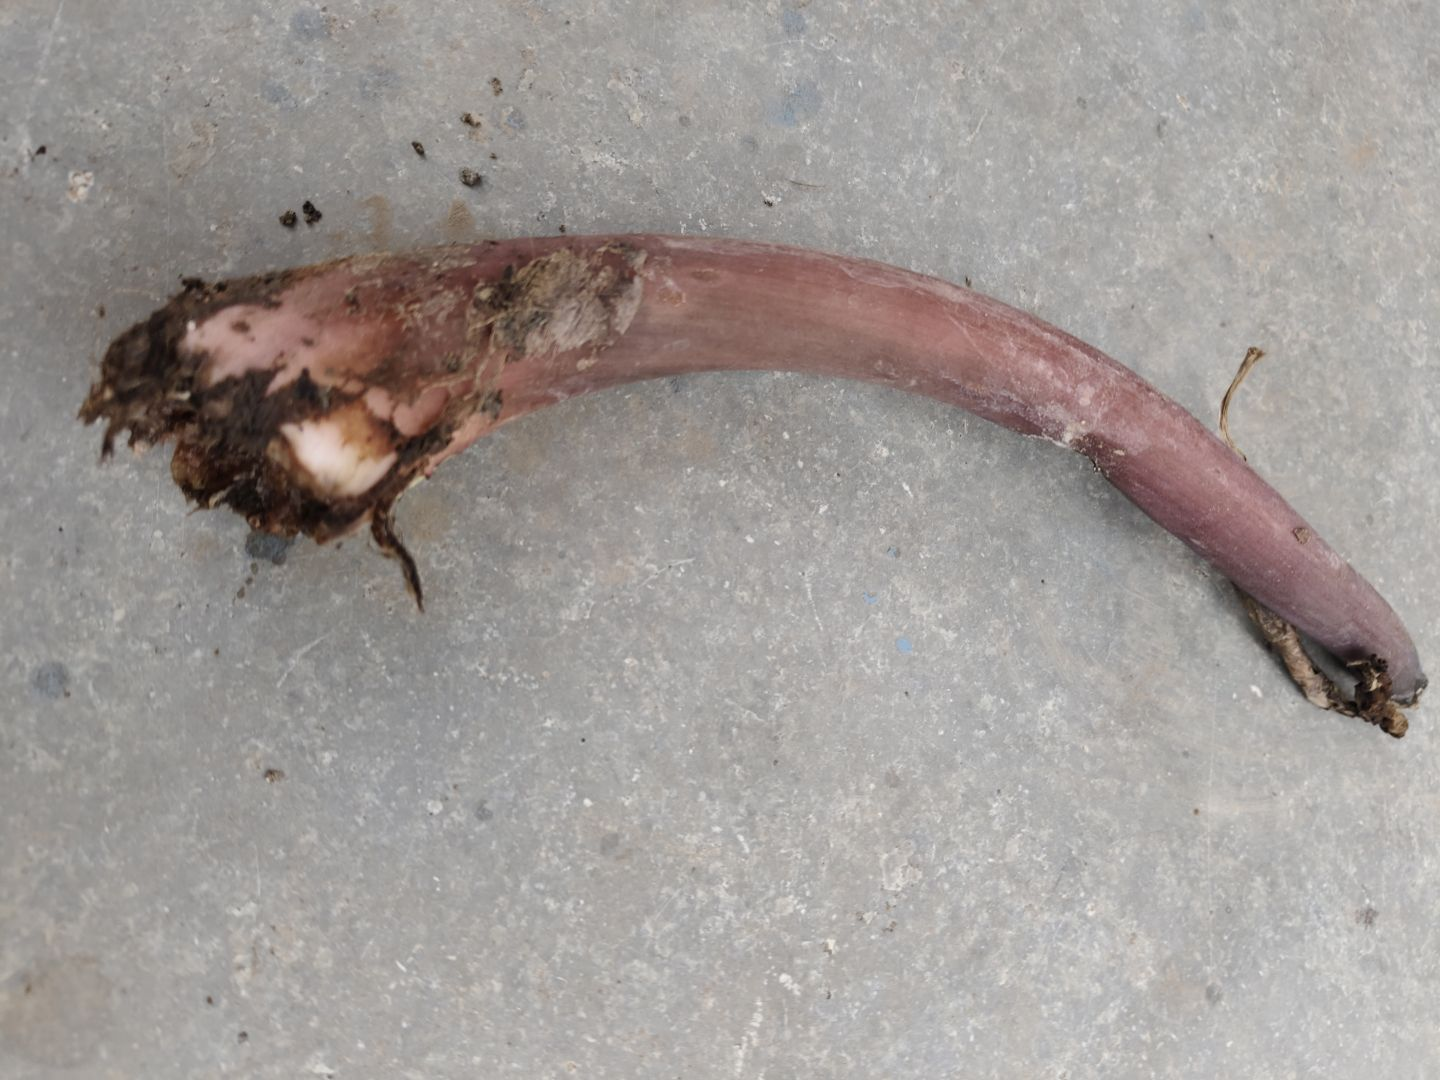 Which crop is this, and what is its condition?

taro, root rot
